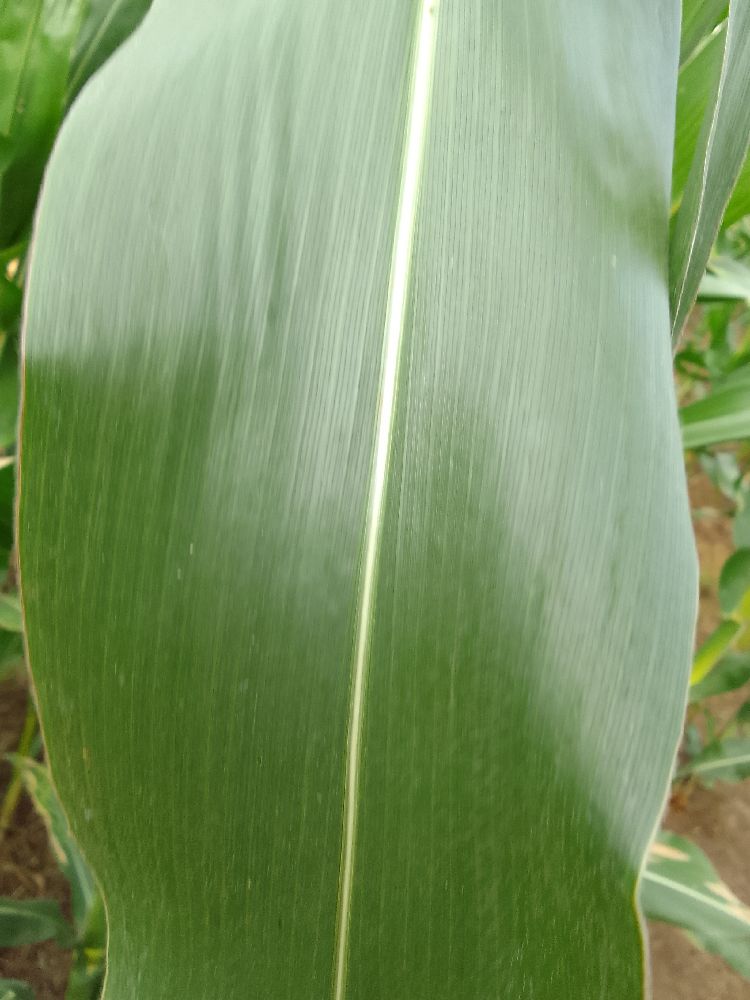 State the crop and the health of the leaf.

maize, healthy
